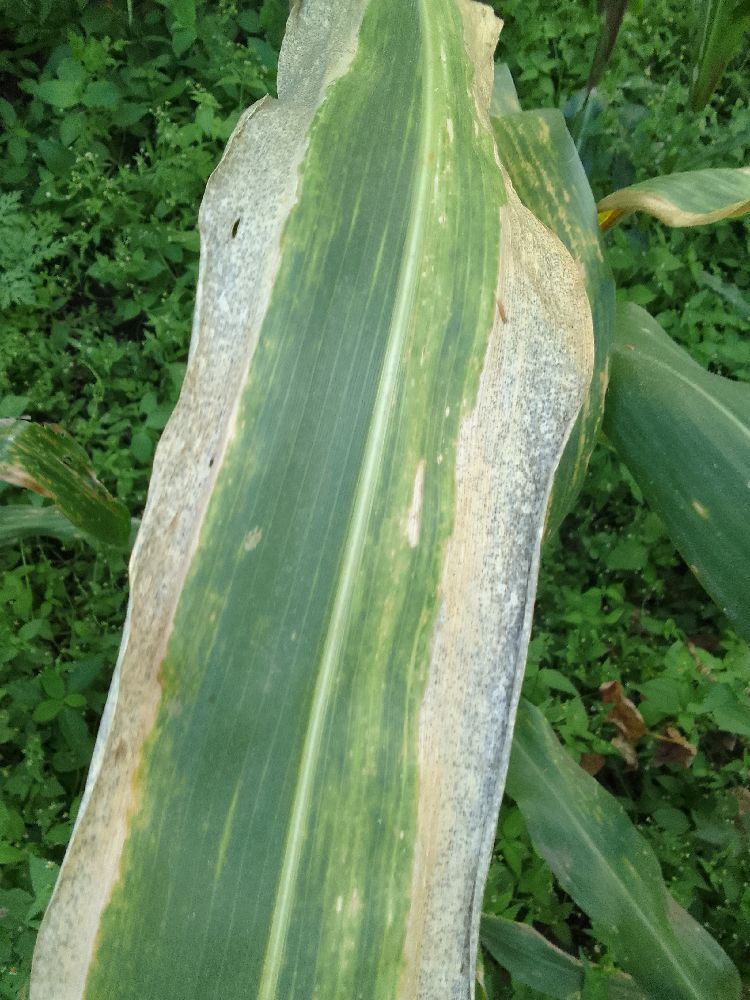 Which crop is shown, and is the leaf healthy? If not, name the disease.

maize, maize lethal necrosis
